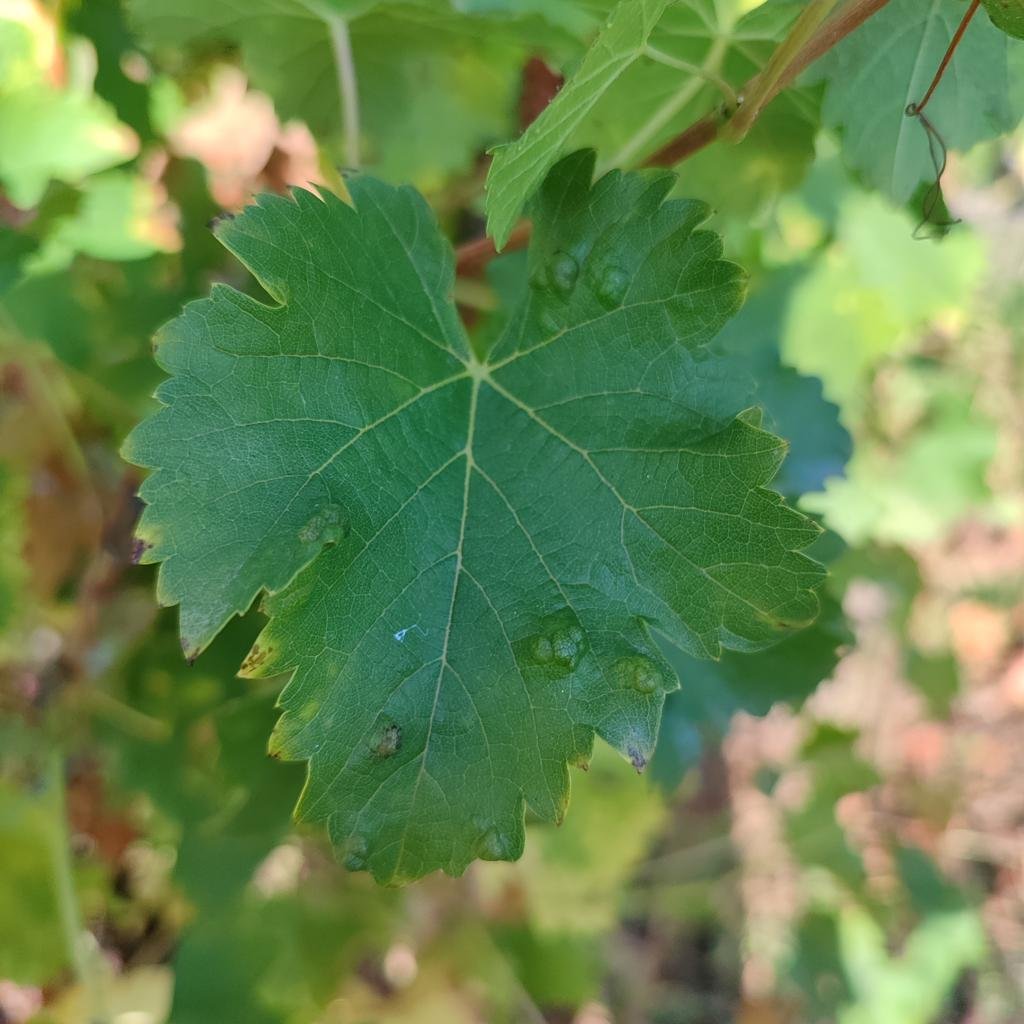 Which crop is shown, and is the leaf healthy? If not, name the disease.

grapevine, erineum mite
